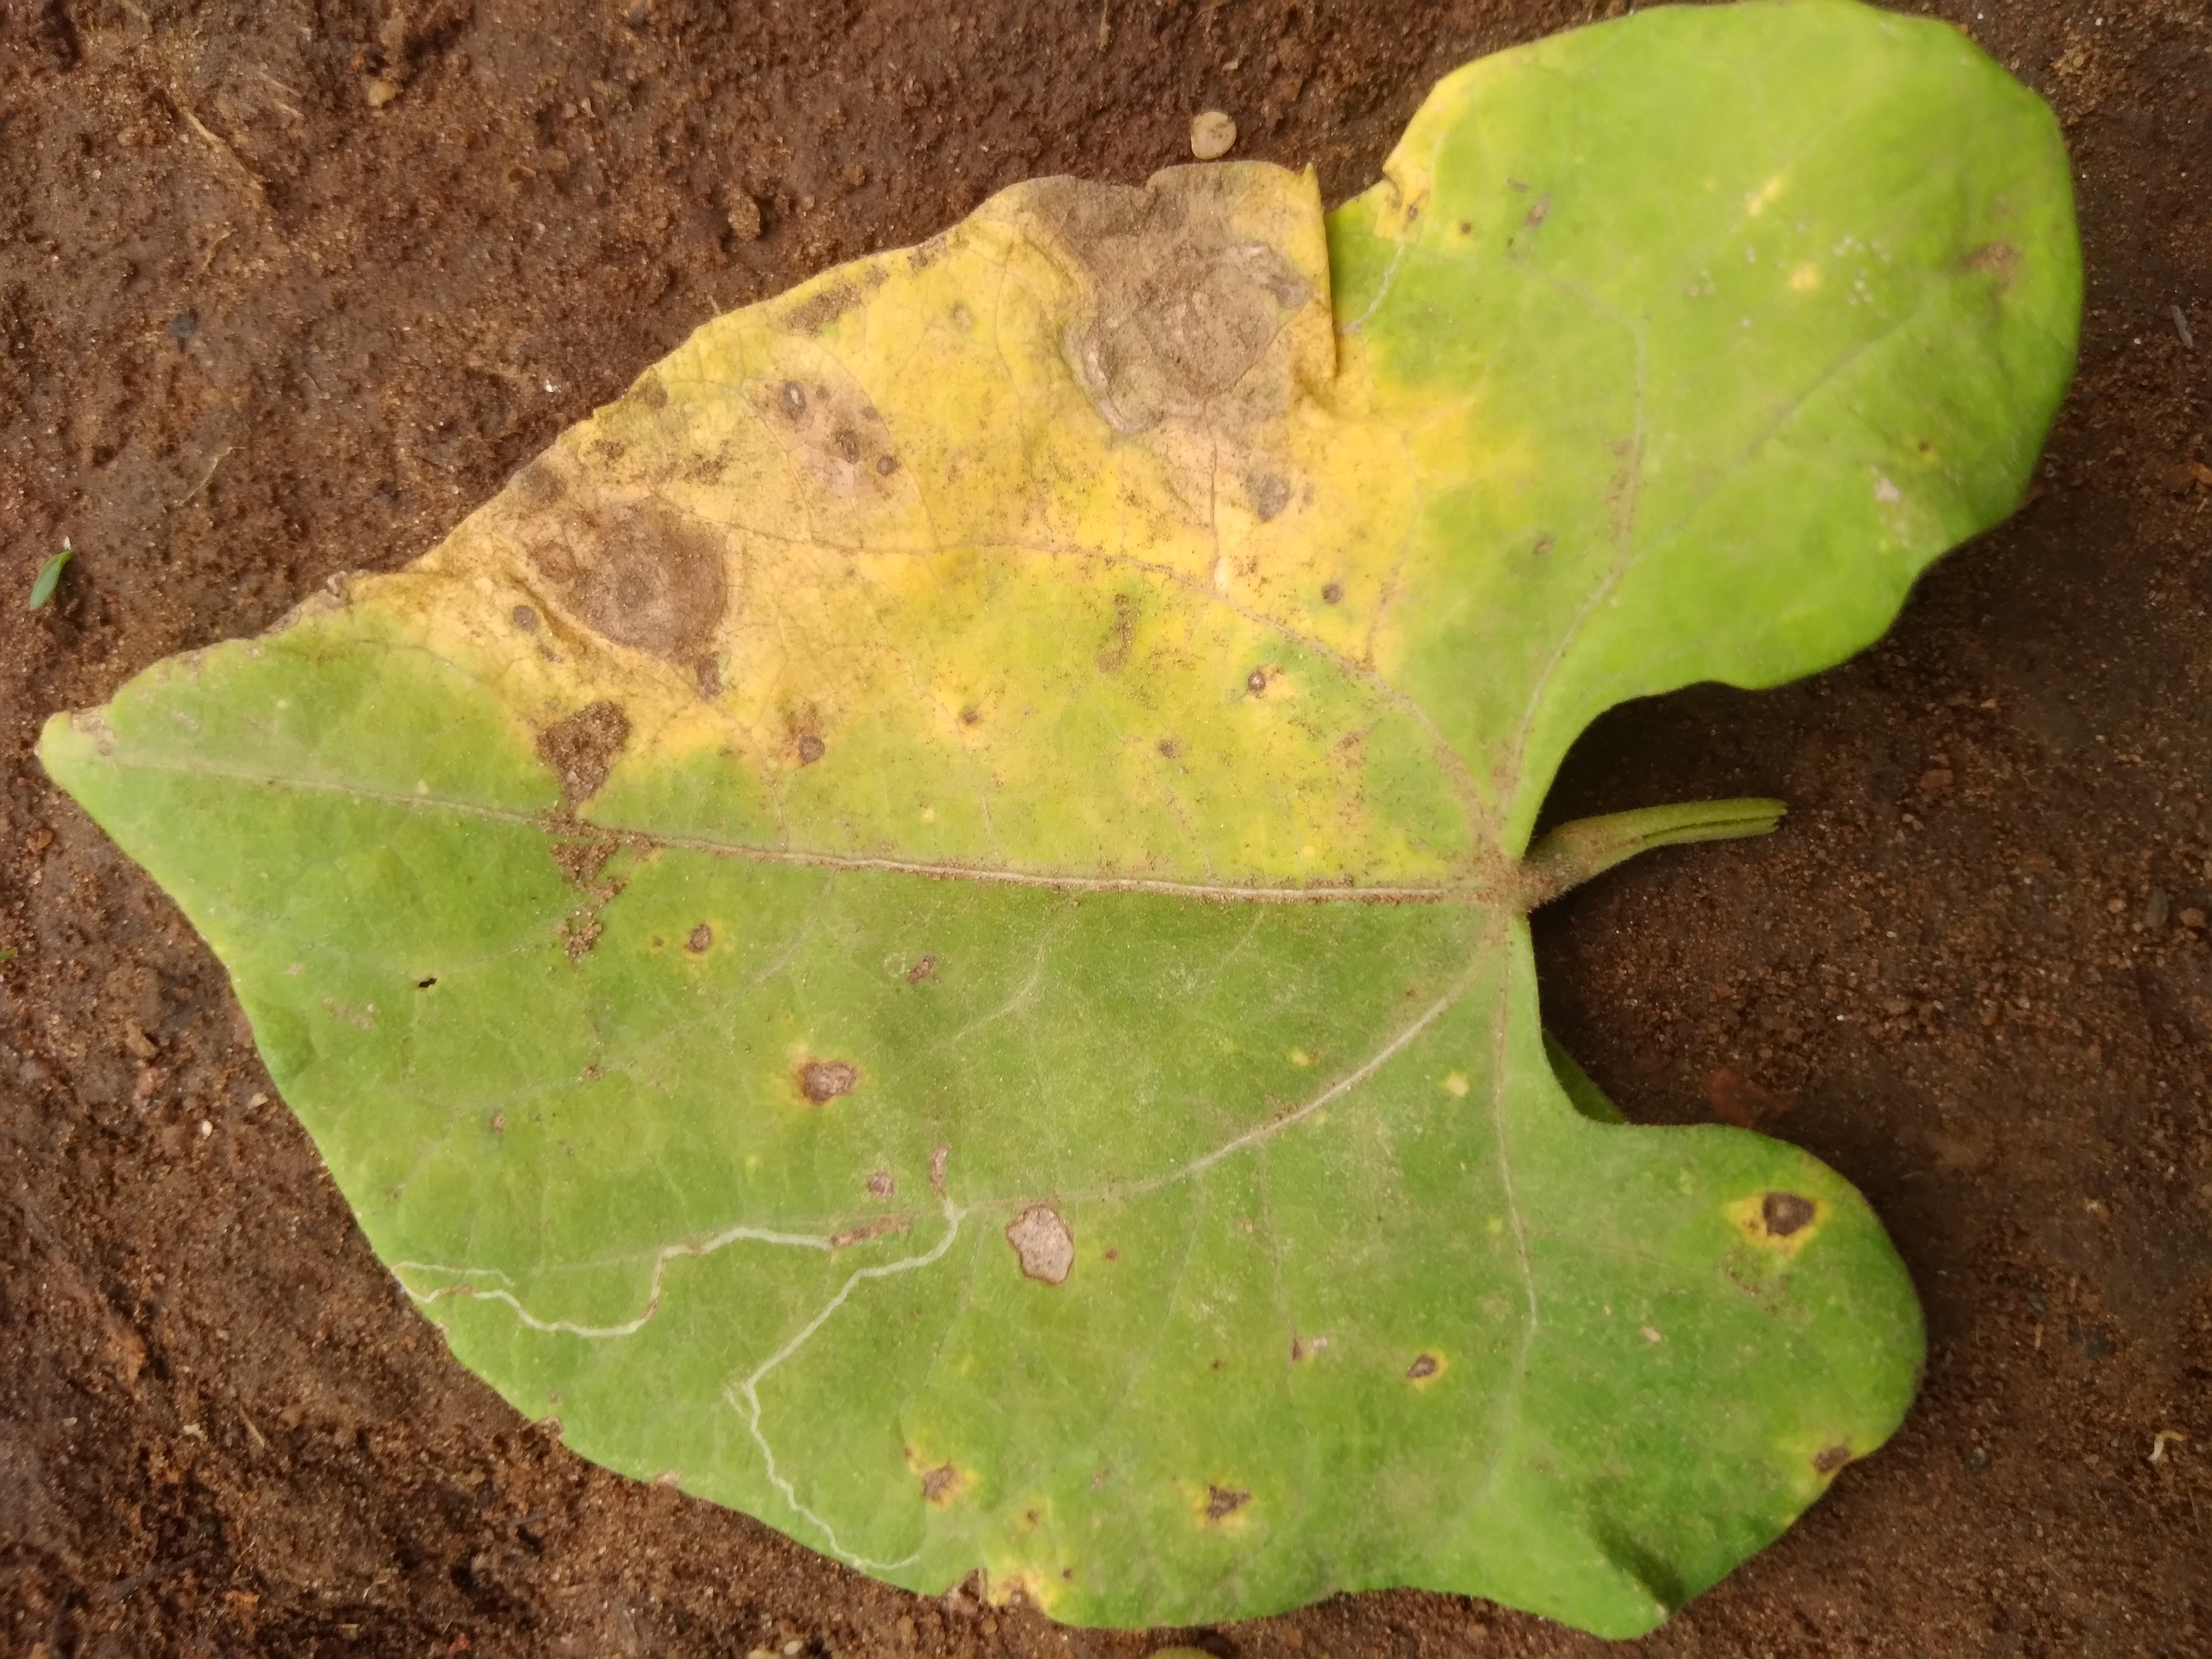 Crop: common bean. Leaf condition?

rust
